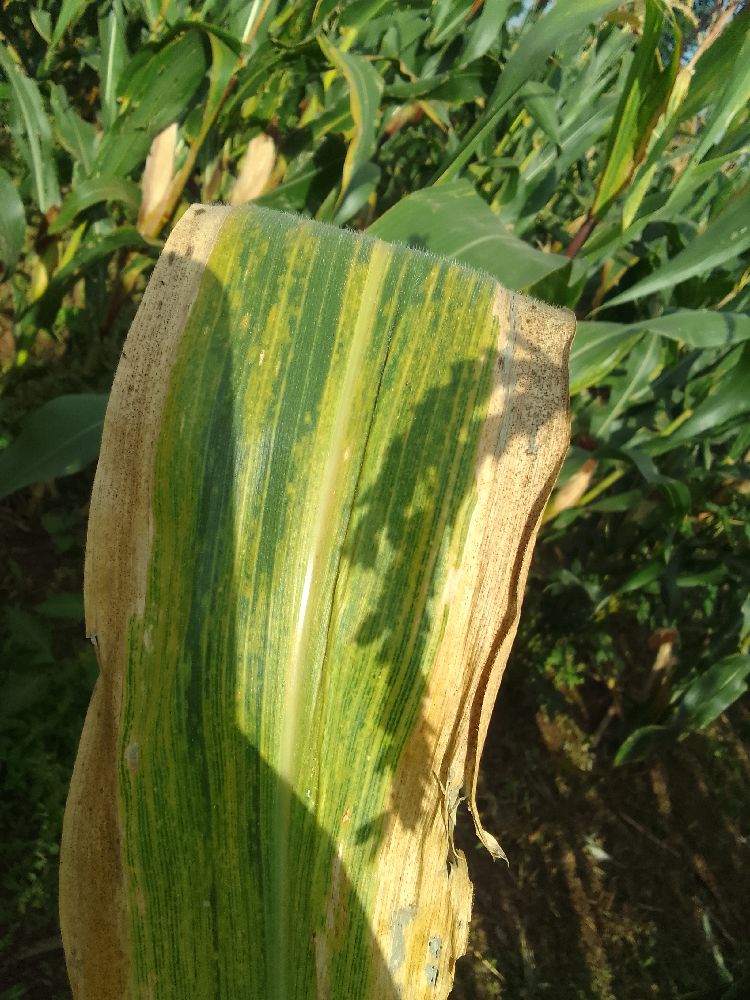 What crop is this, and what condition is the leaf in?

maize, maize lethal necrosis
